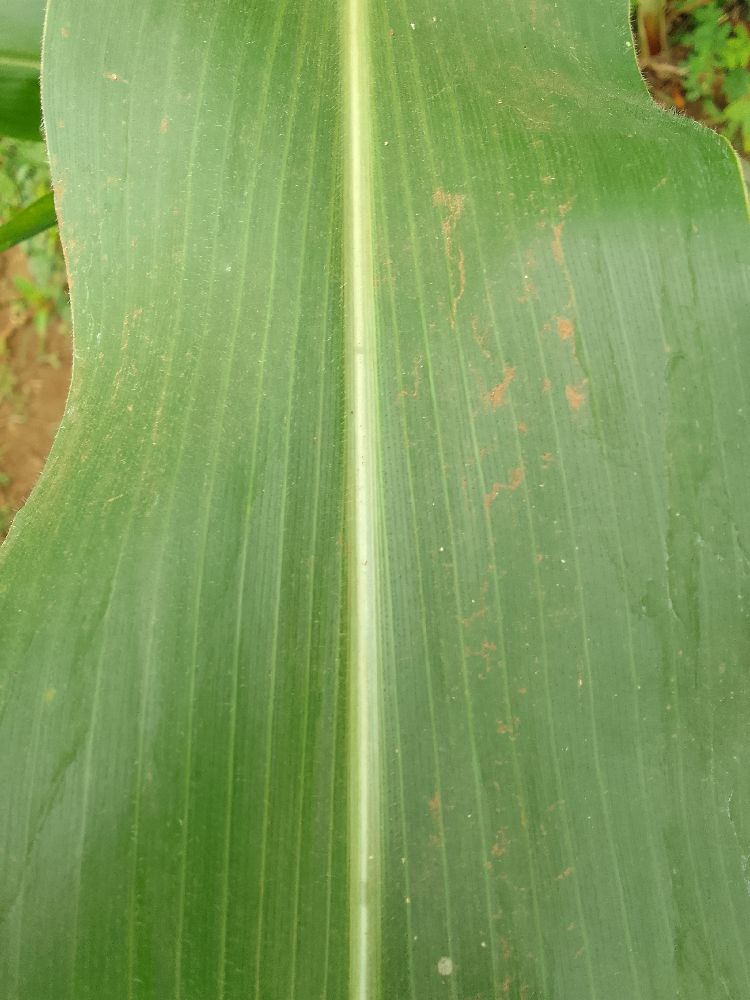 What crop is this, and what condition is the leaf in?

maize, healthy
